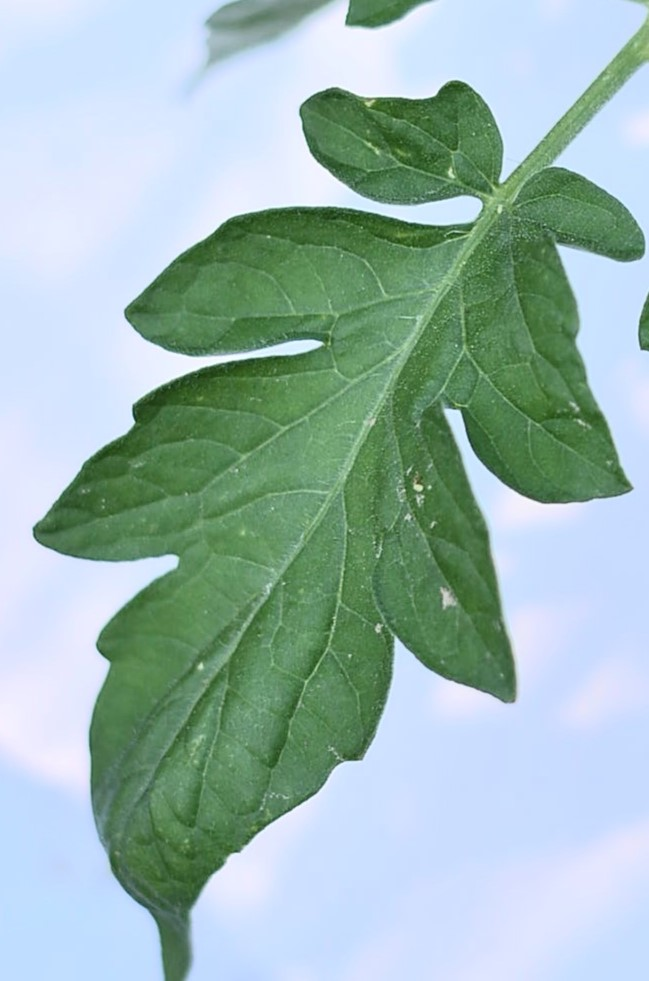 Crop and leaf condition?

tomato, healthy
